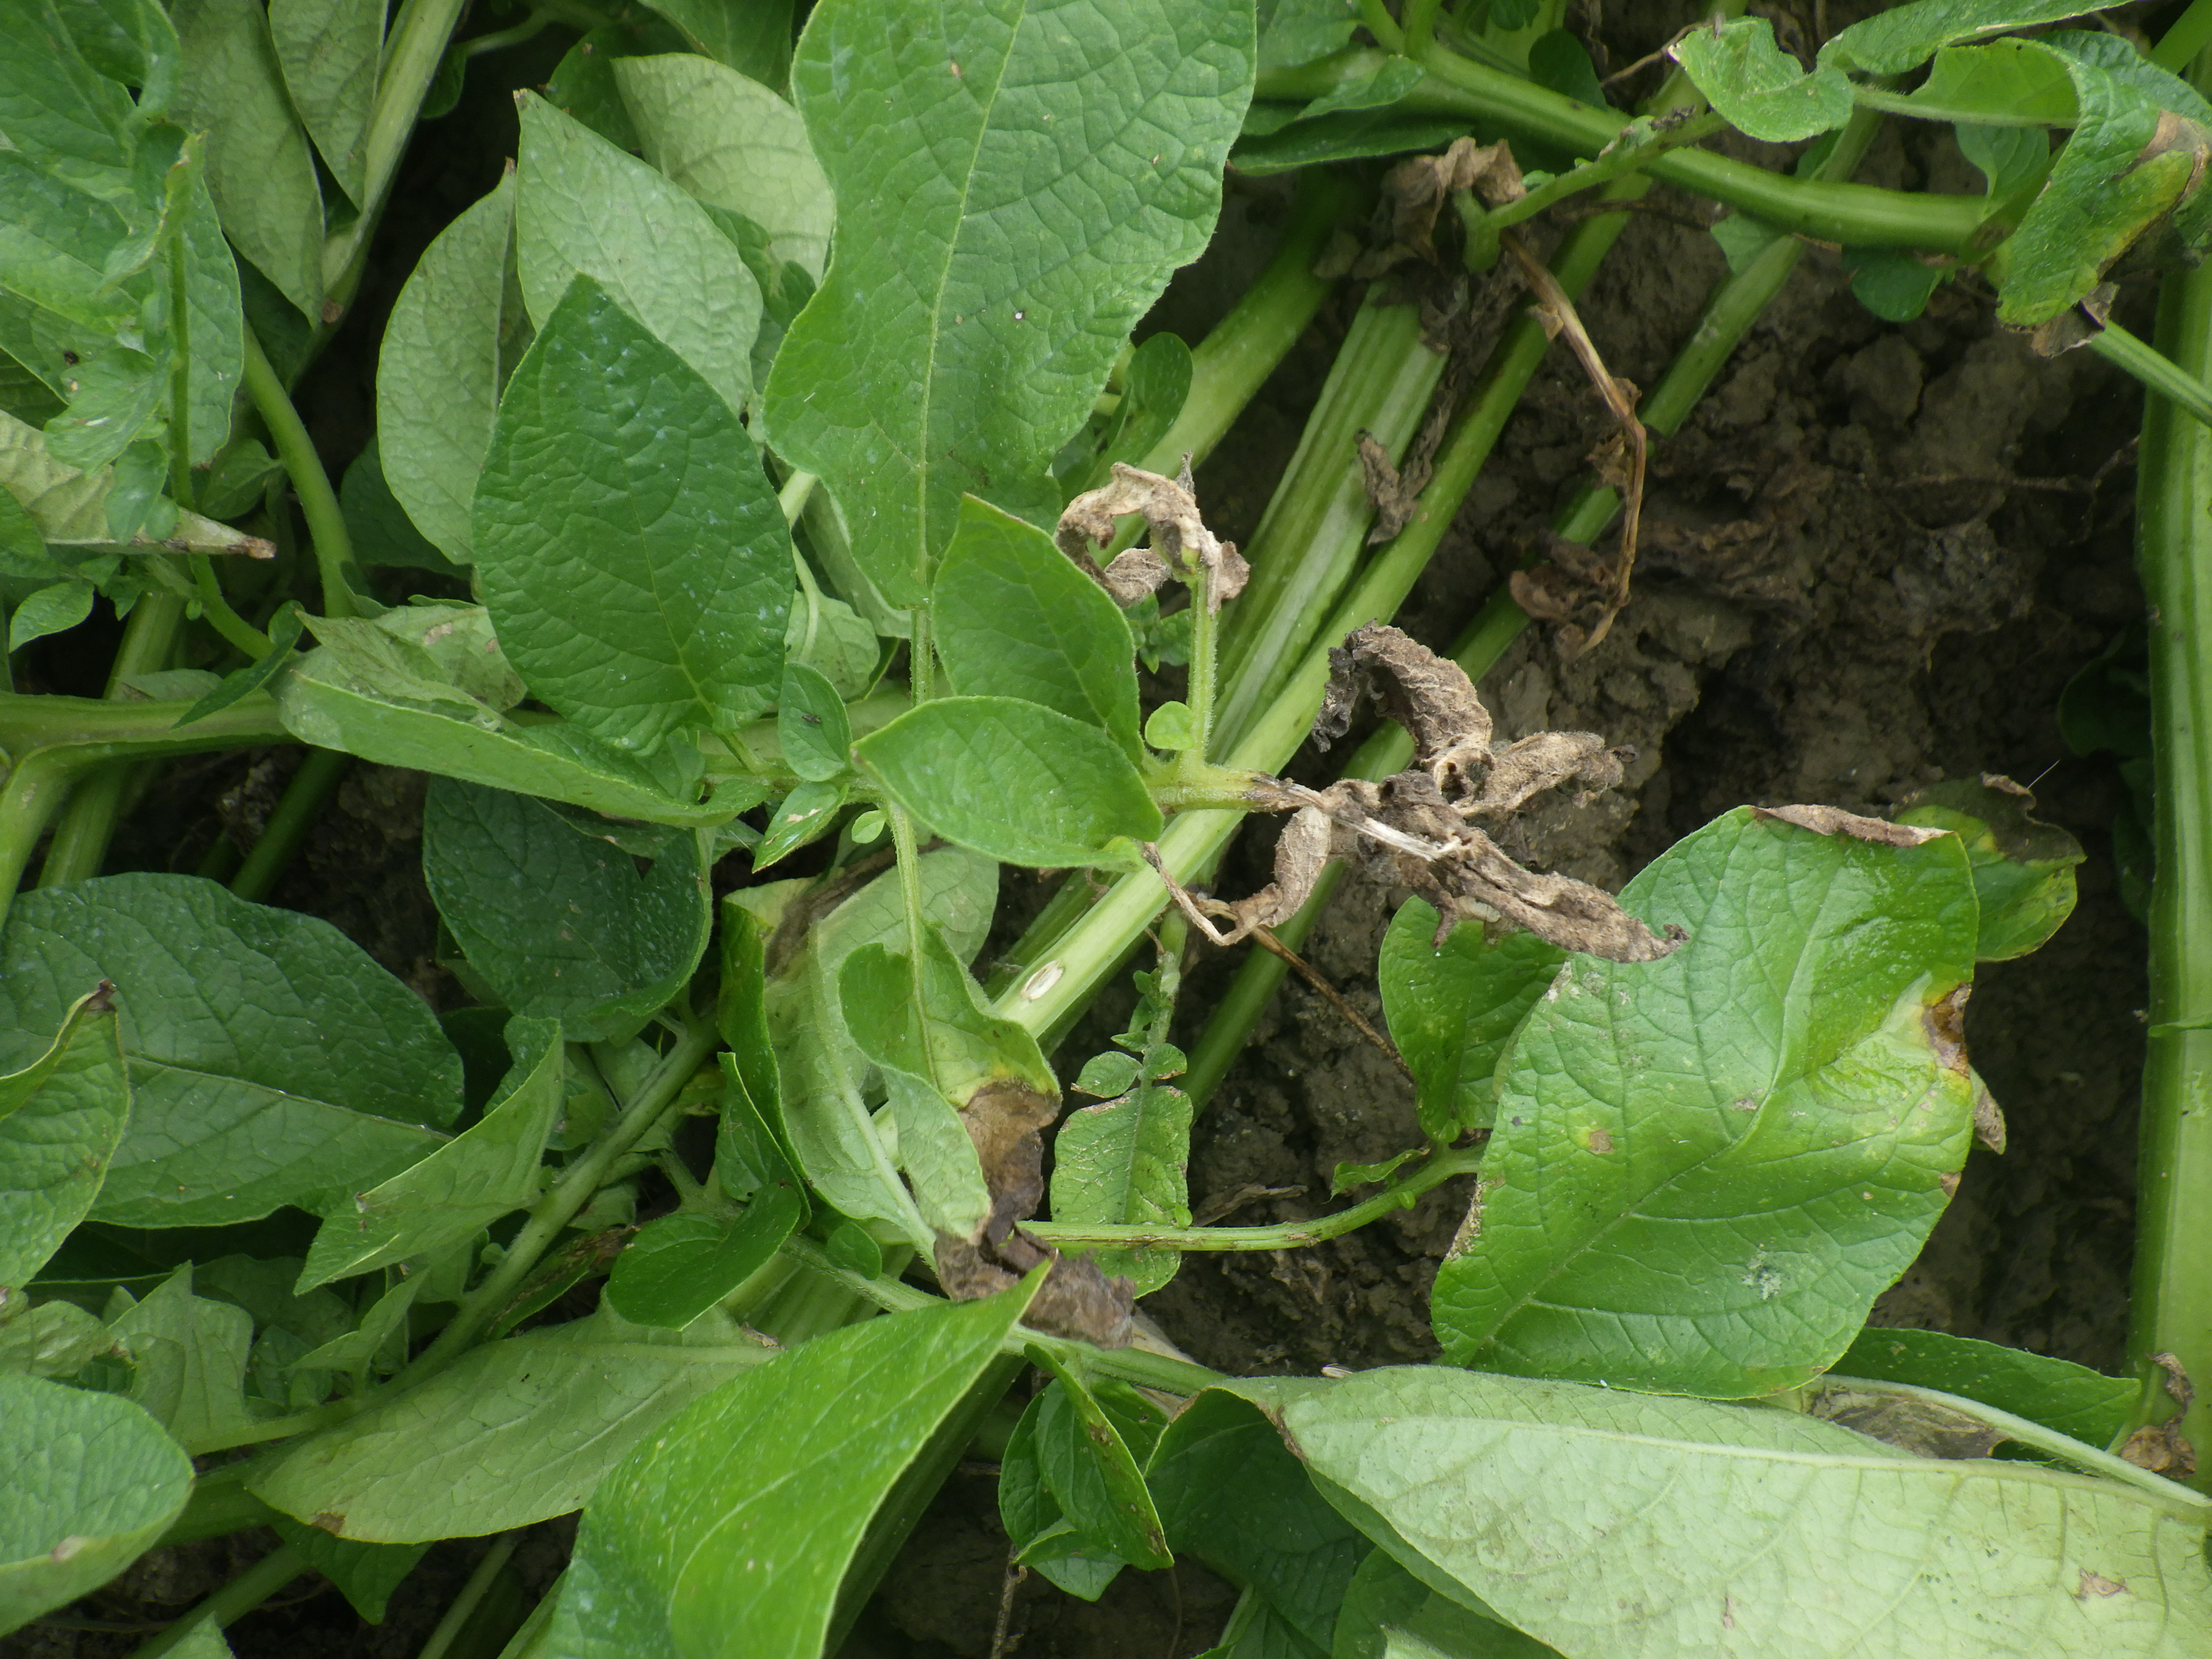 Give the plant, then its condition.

potato, late blight
